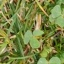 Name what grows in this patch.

unstructured weed
